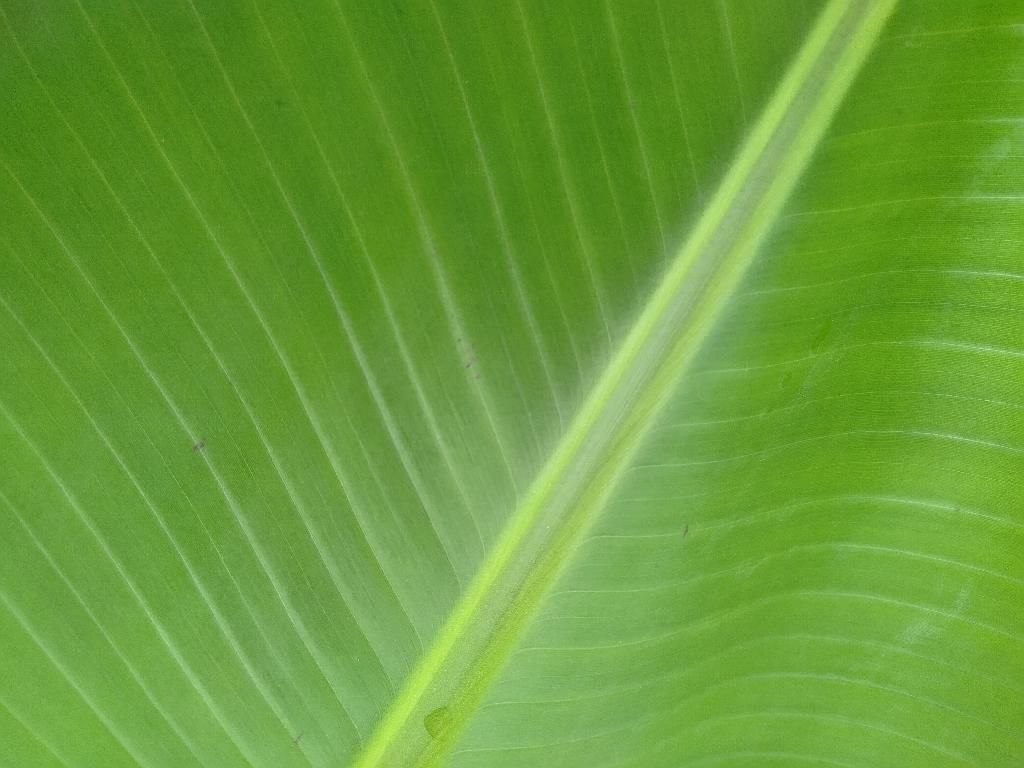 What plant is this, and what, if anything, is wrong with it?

banana, healthy
